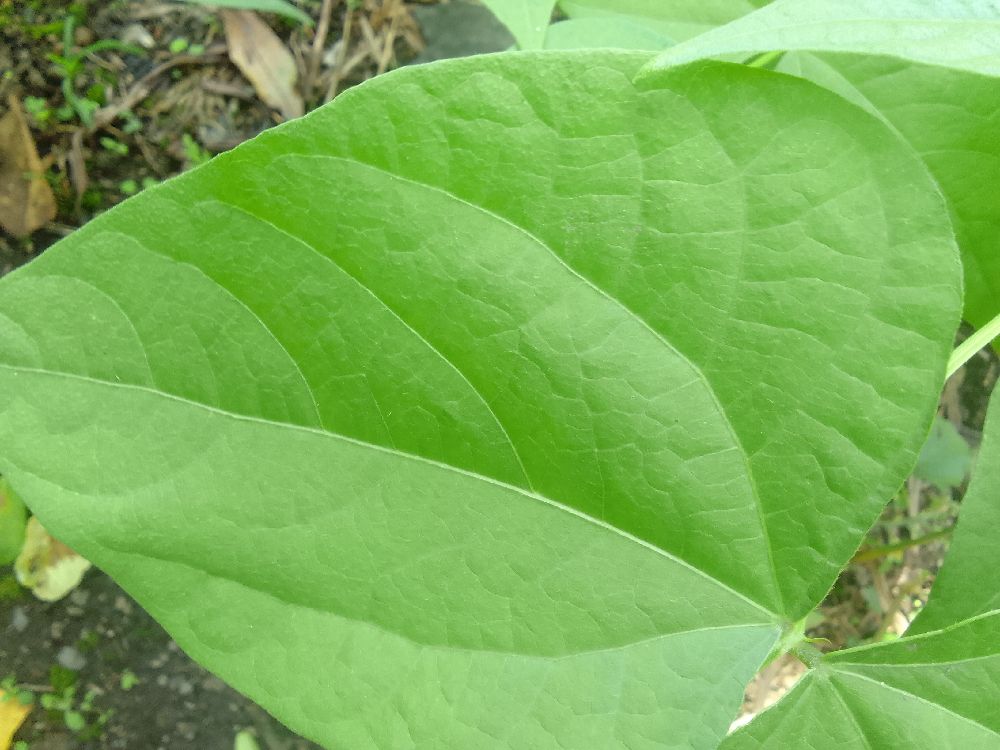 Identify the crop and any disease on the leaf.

common bean, healthy
